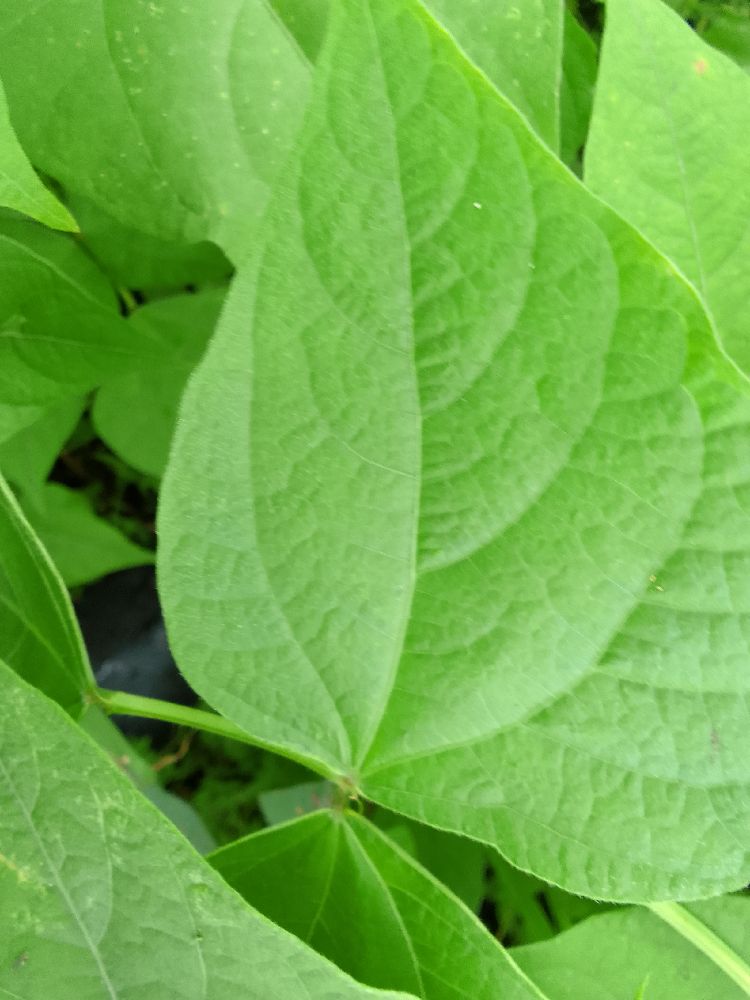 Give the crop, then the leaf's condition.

common bean, healthy
